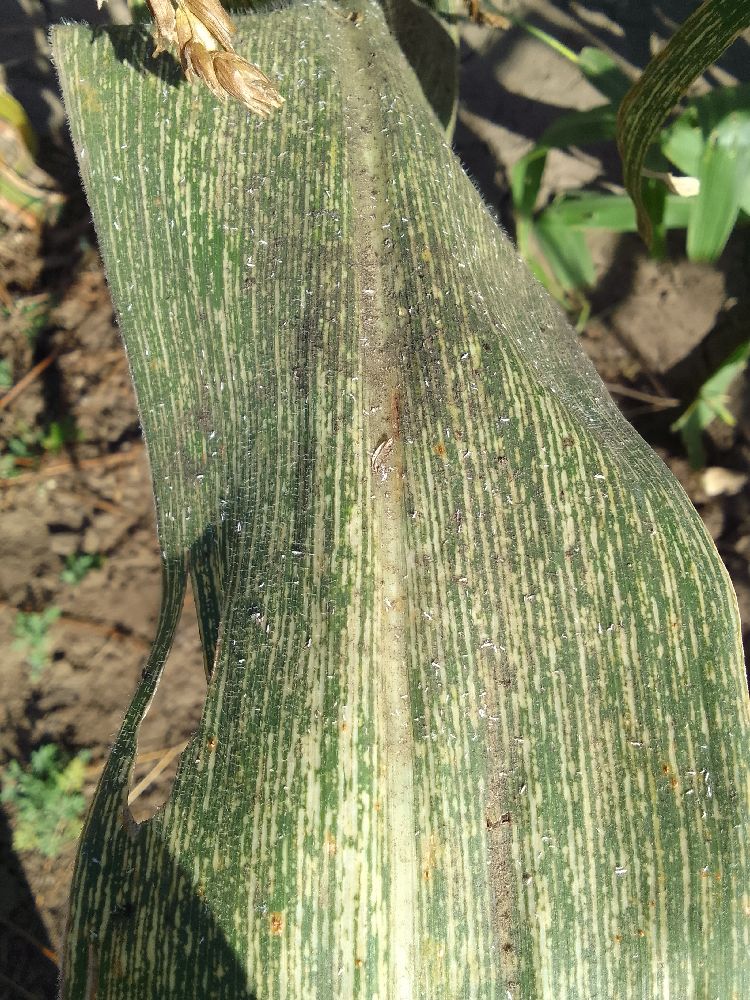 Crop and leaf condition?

maize, maize streak virus
